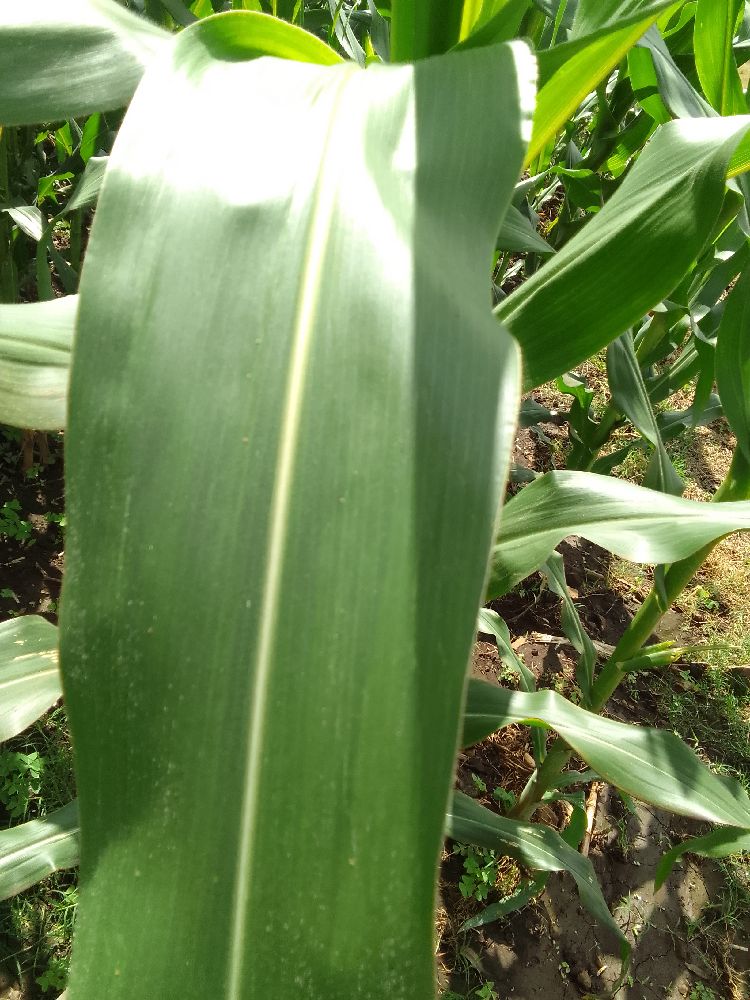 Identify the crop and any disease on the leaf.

maize, healthy
